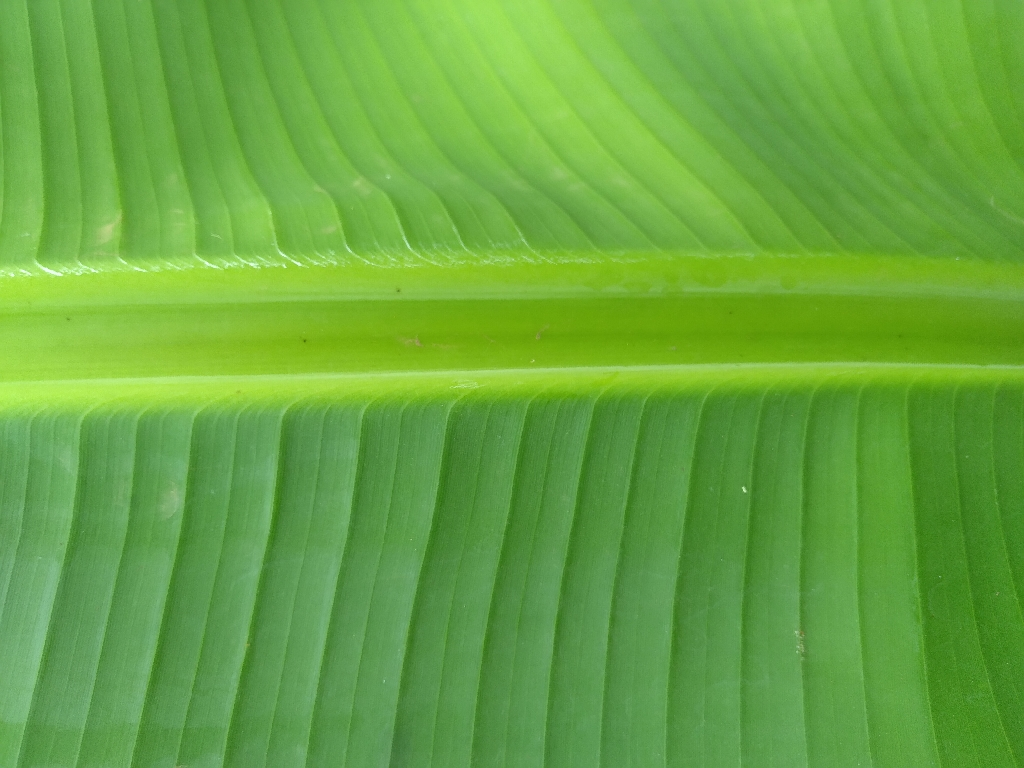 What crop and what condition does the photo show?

banana, healthy
